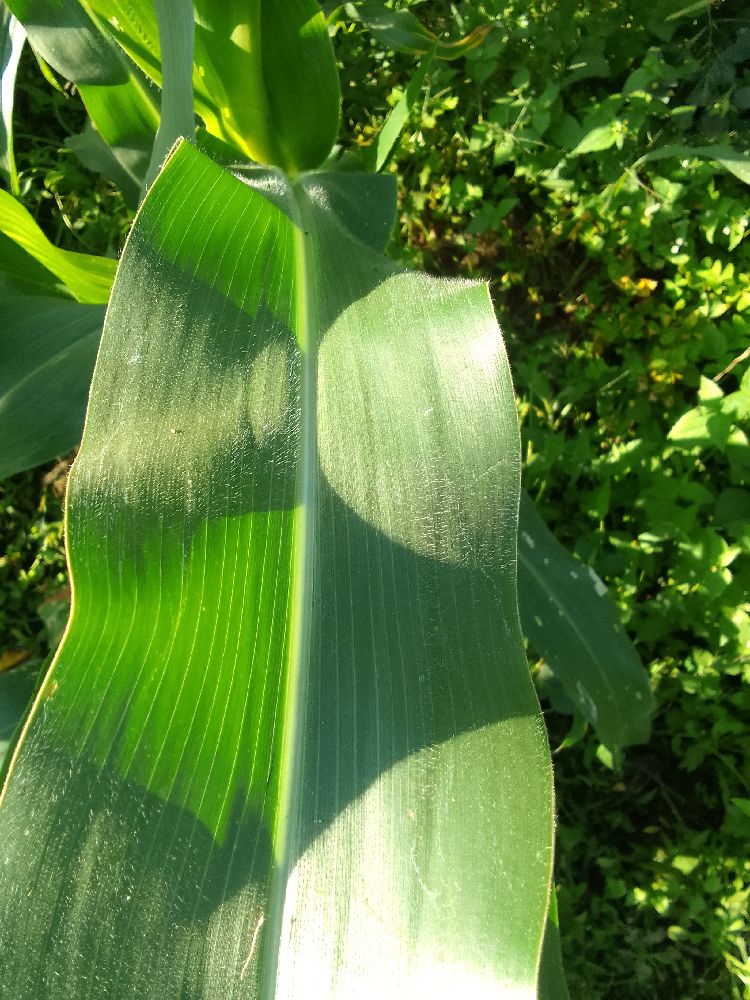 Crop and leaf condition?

maize, healthy
